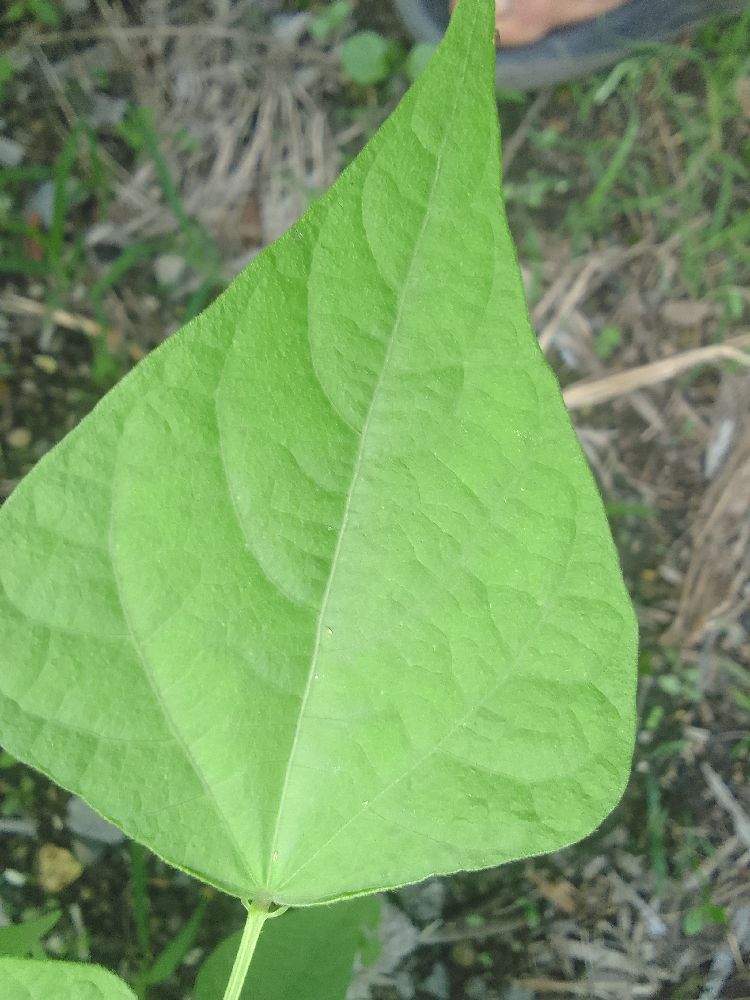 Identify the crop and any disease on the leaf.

common bean, healthy
